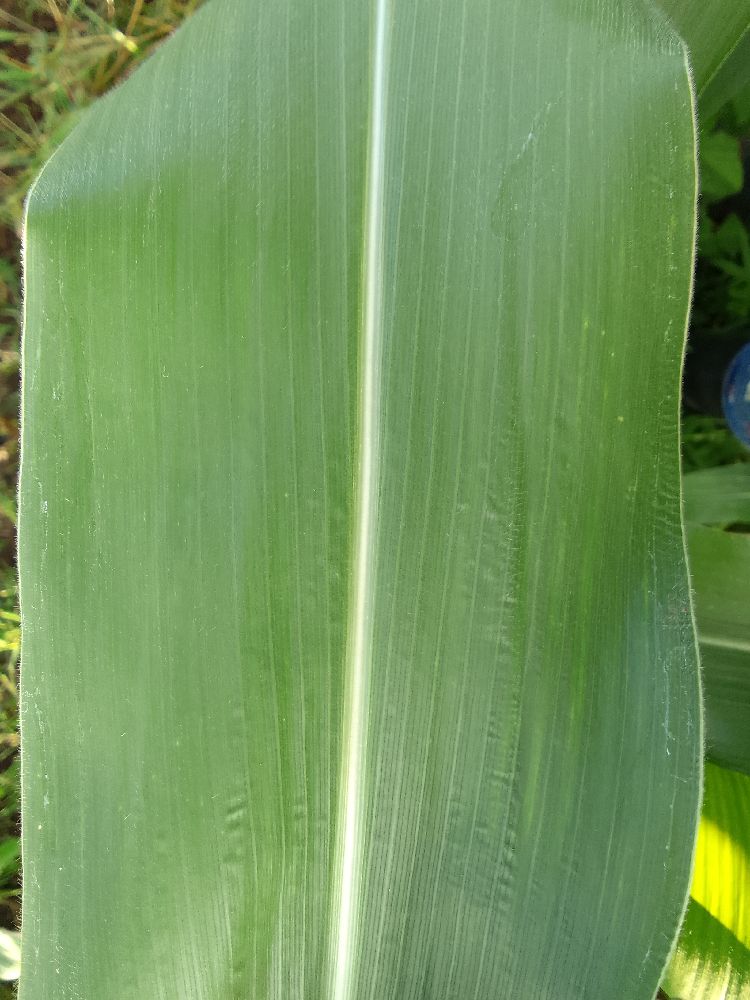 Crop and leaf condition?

maize, healthy
